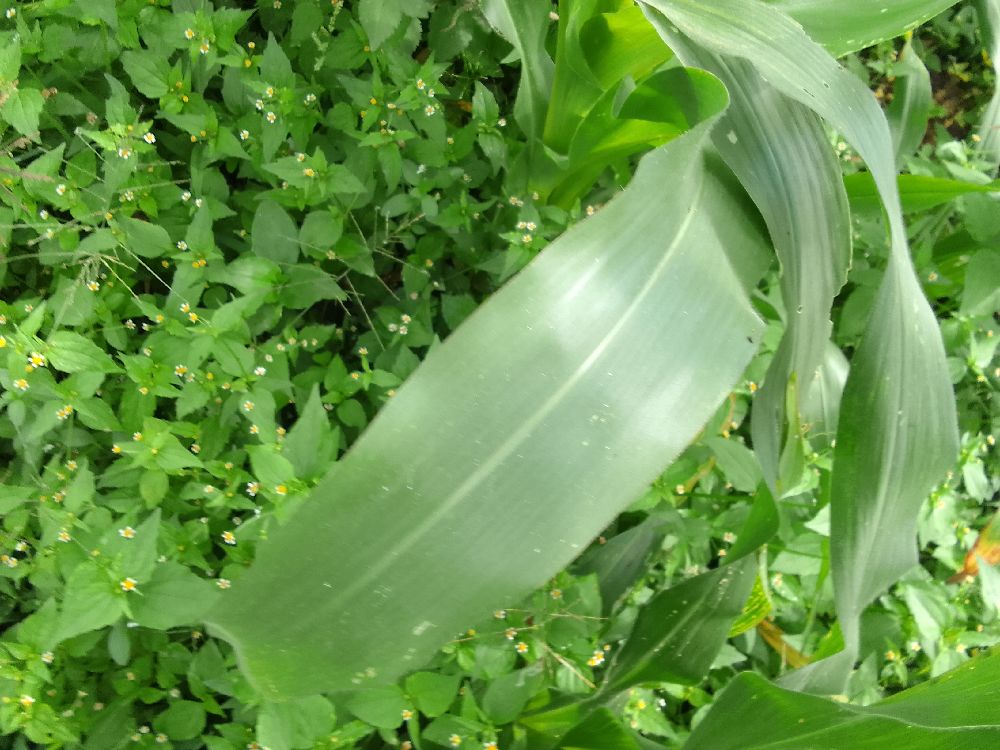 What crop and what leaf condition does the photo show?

maize, healthy
